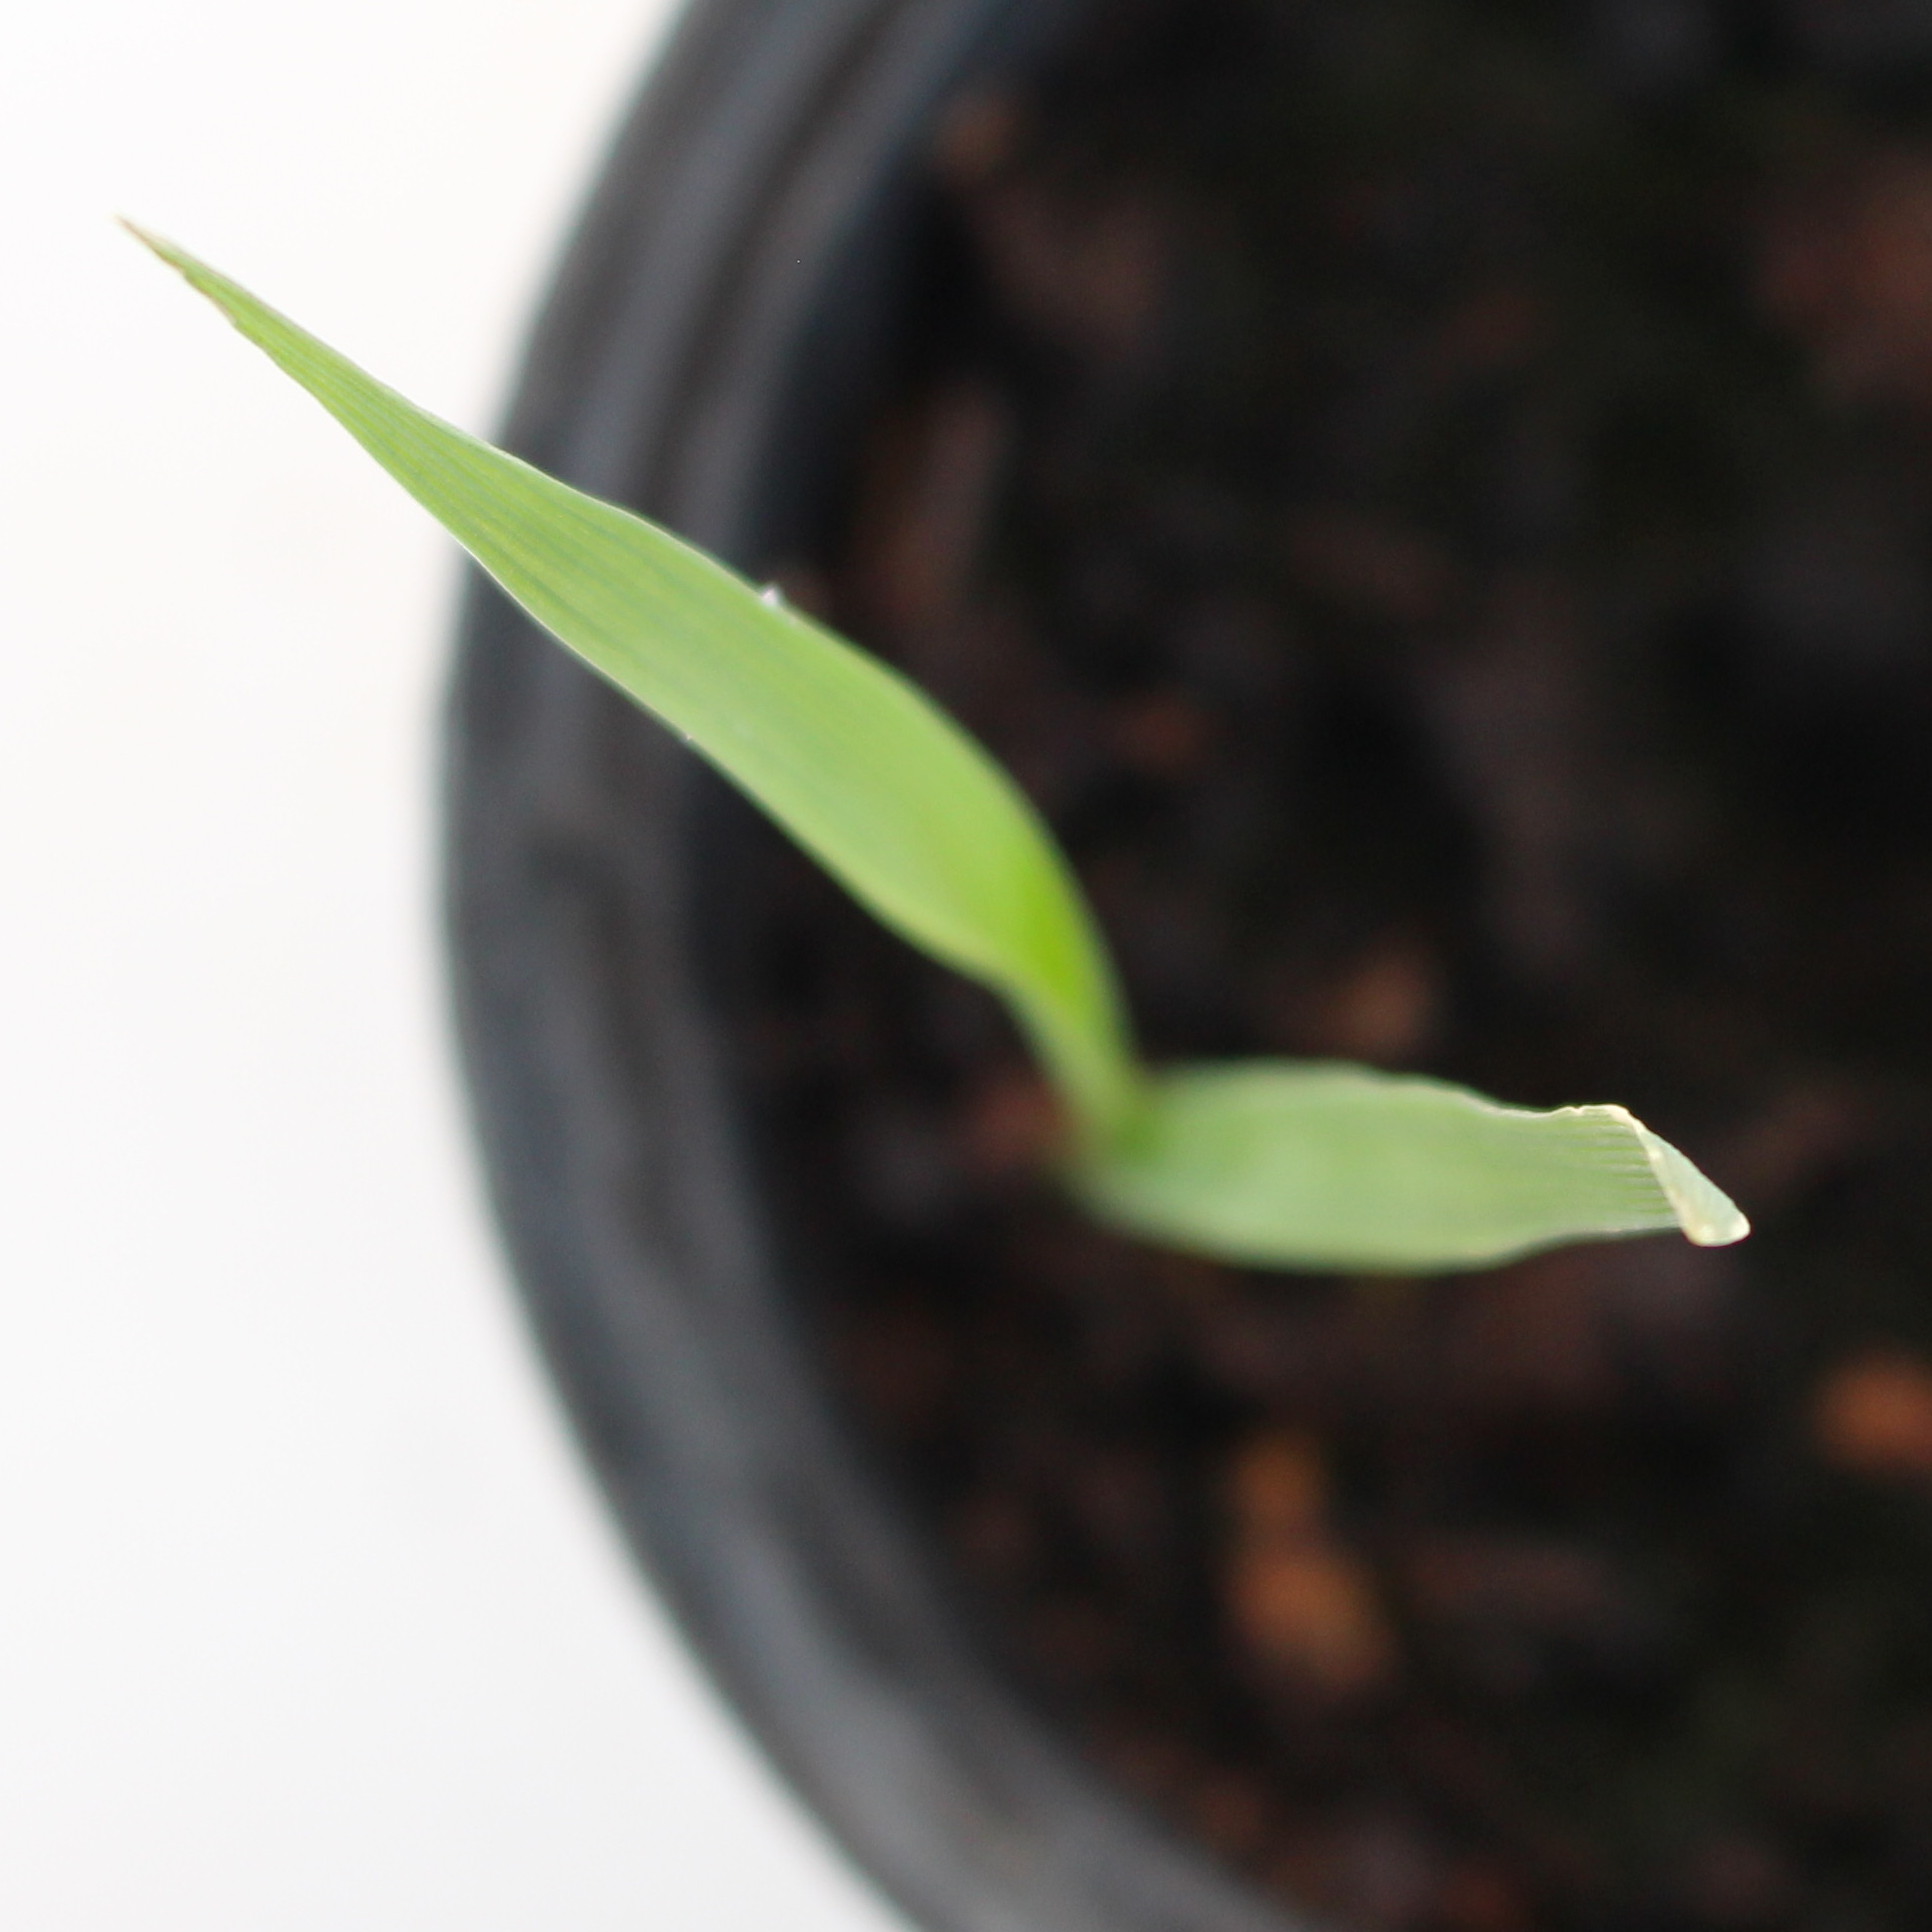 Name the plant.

Avena sterilis
